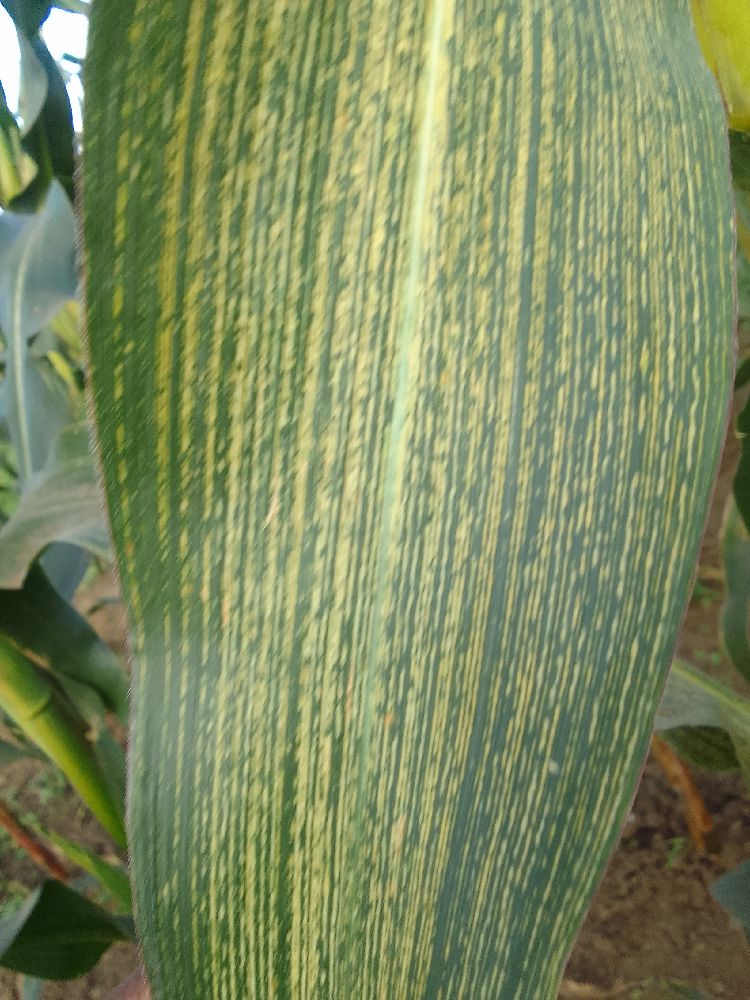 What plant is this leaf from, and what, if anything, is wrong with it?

maize, maize streak virus
